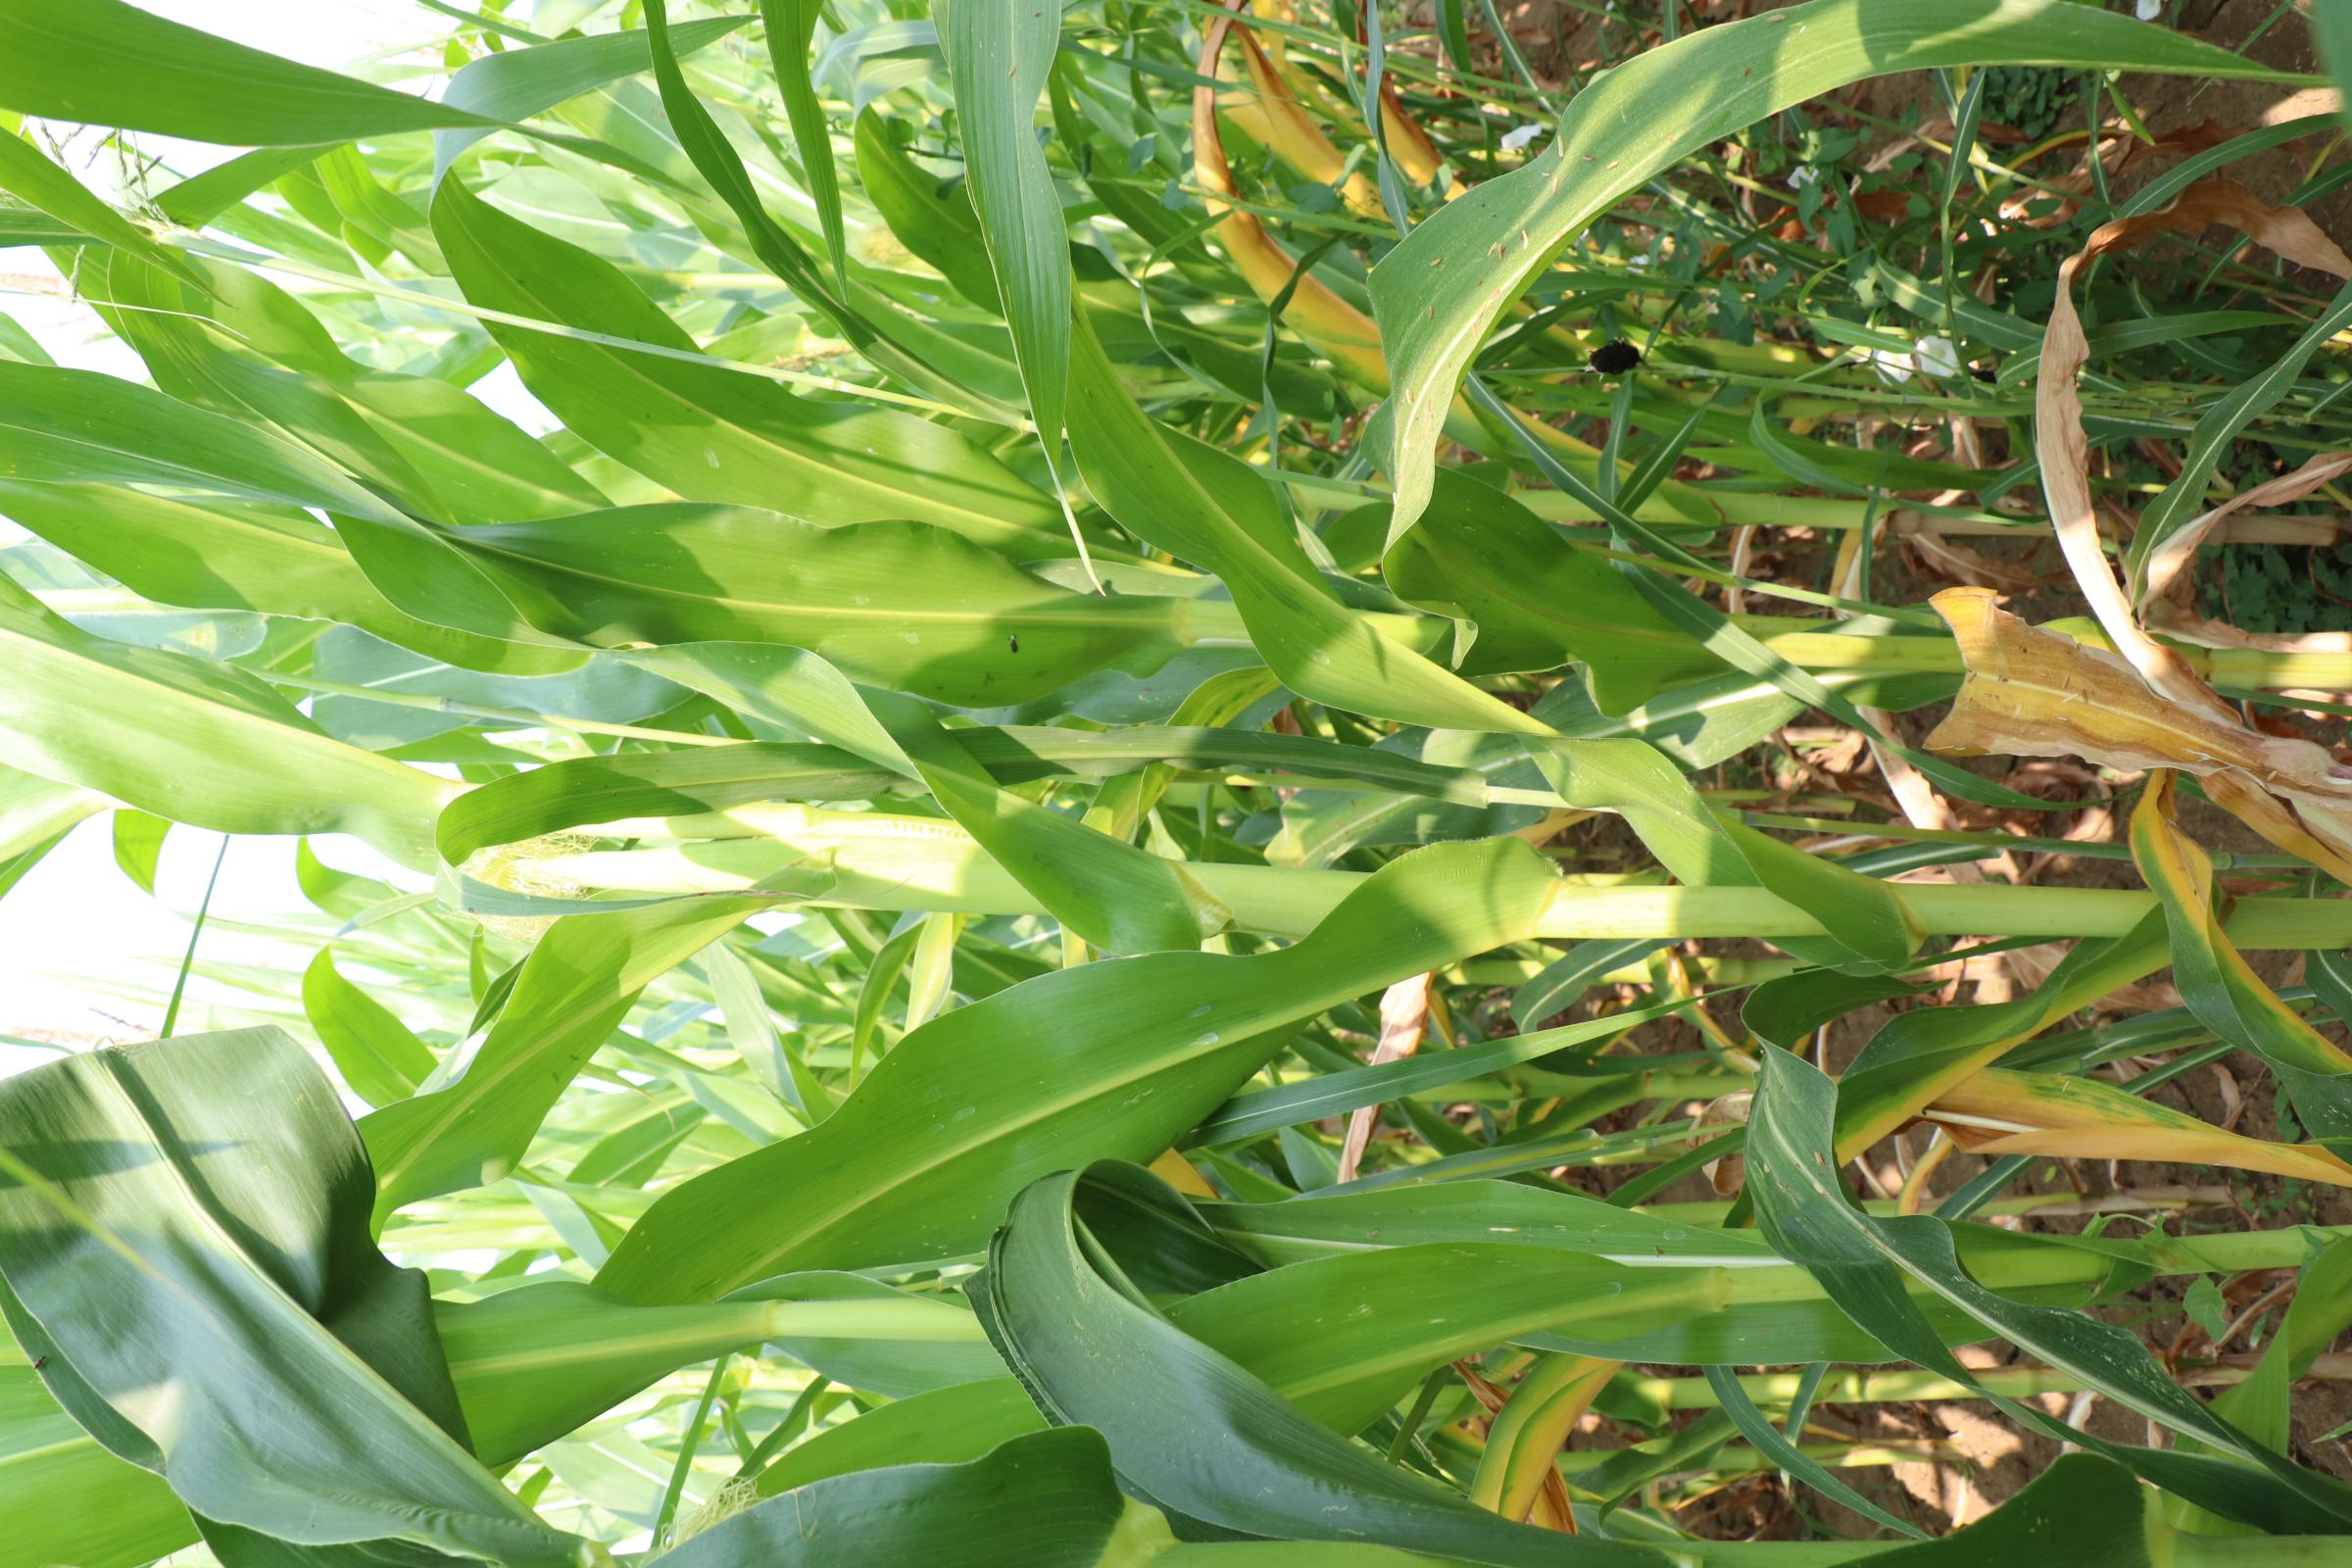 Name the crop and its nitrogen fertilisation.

maize, no added nitrogen
